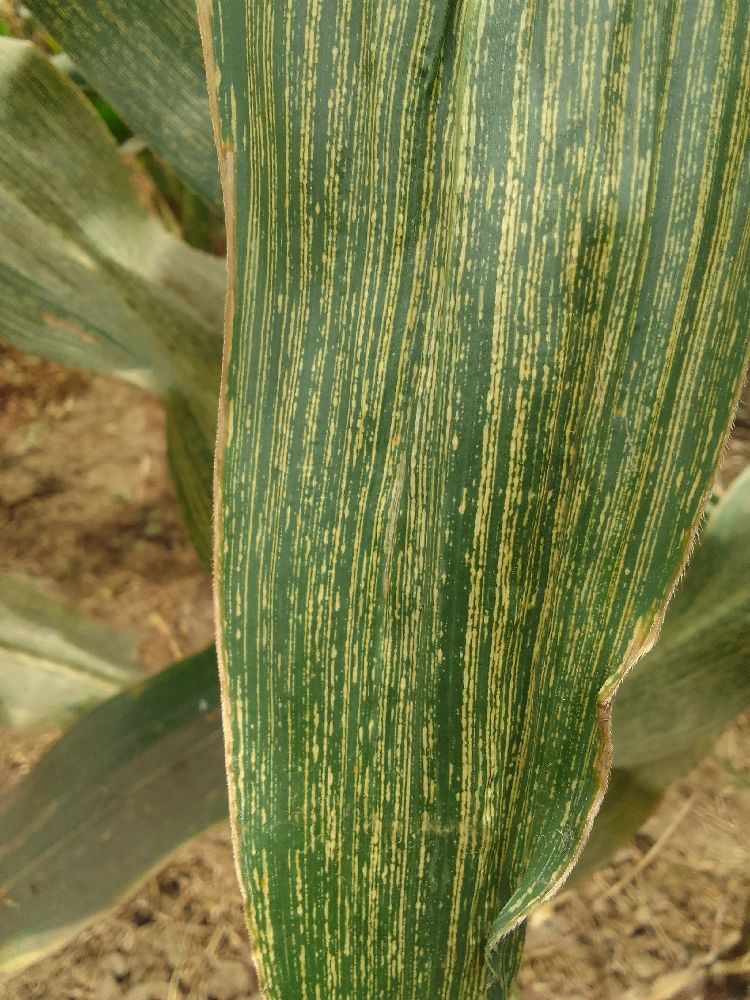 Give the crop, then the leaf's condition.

maize, maize streak virus
